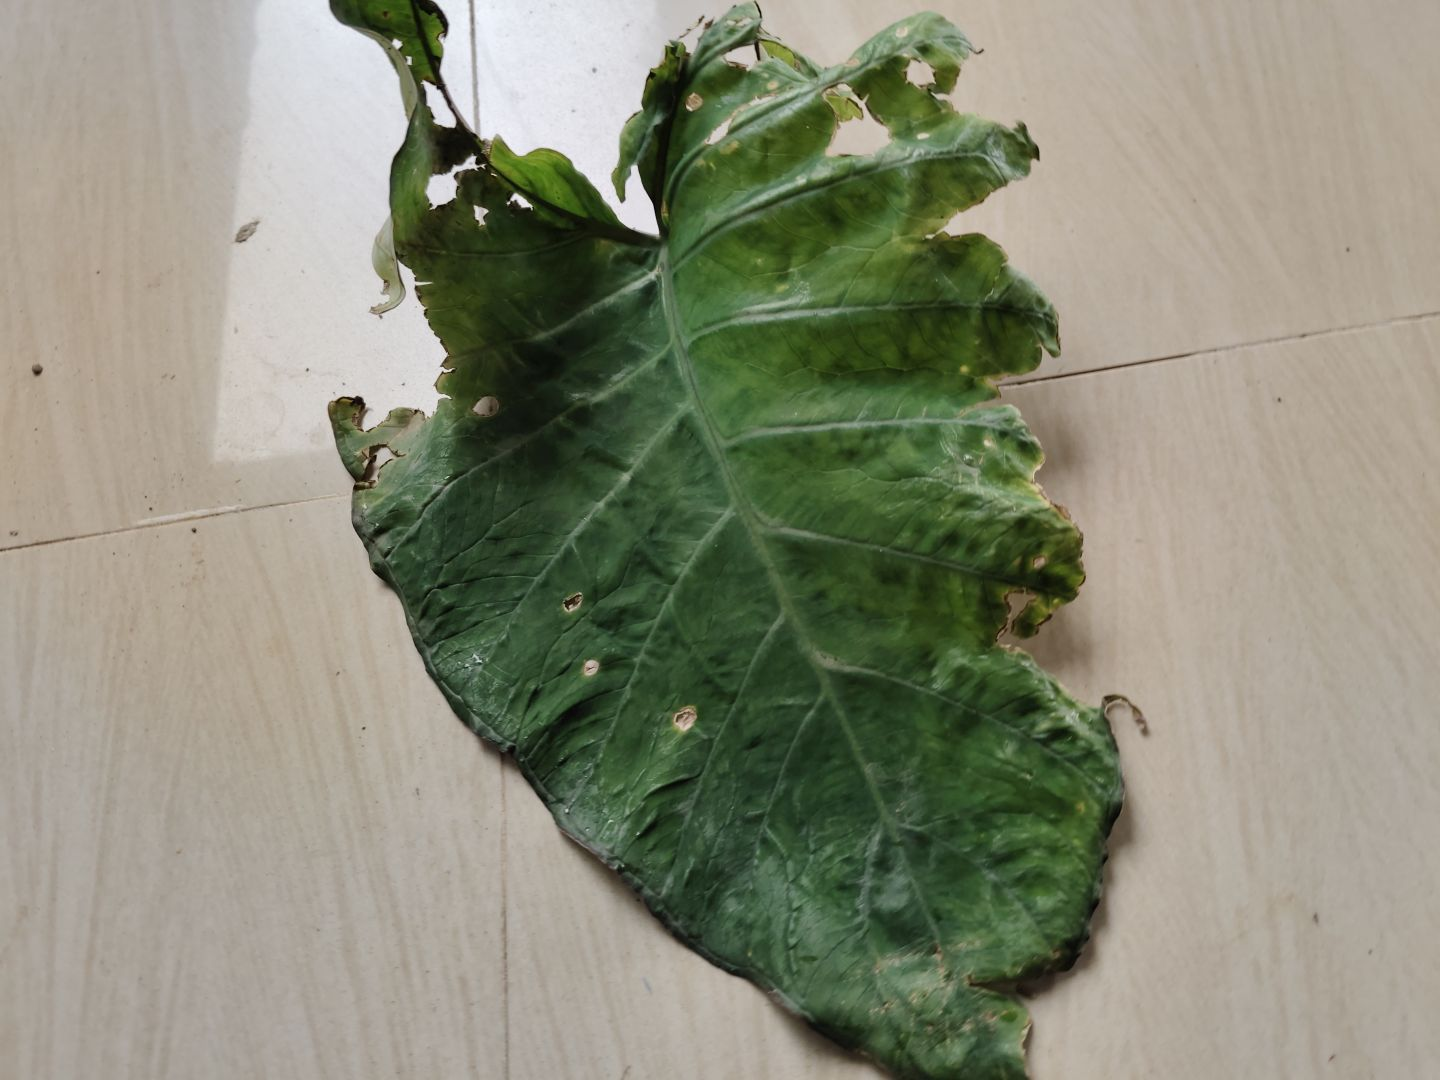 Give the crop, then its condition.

taro, leaf blight
